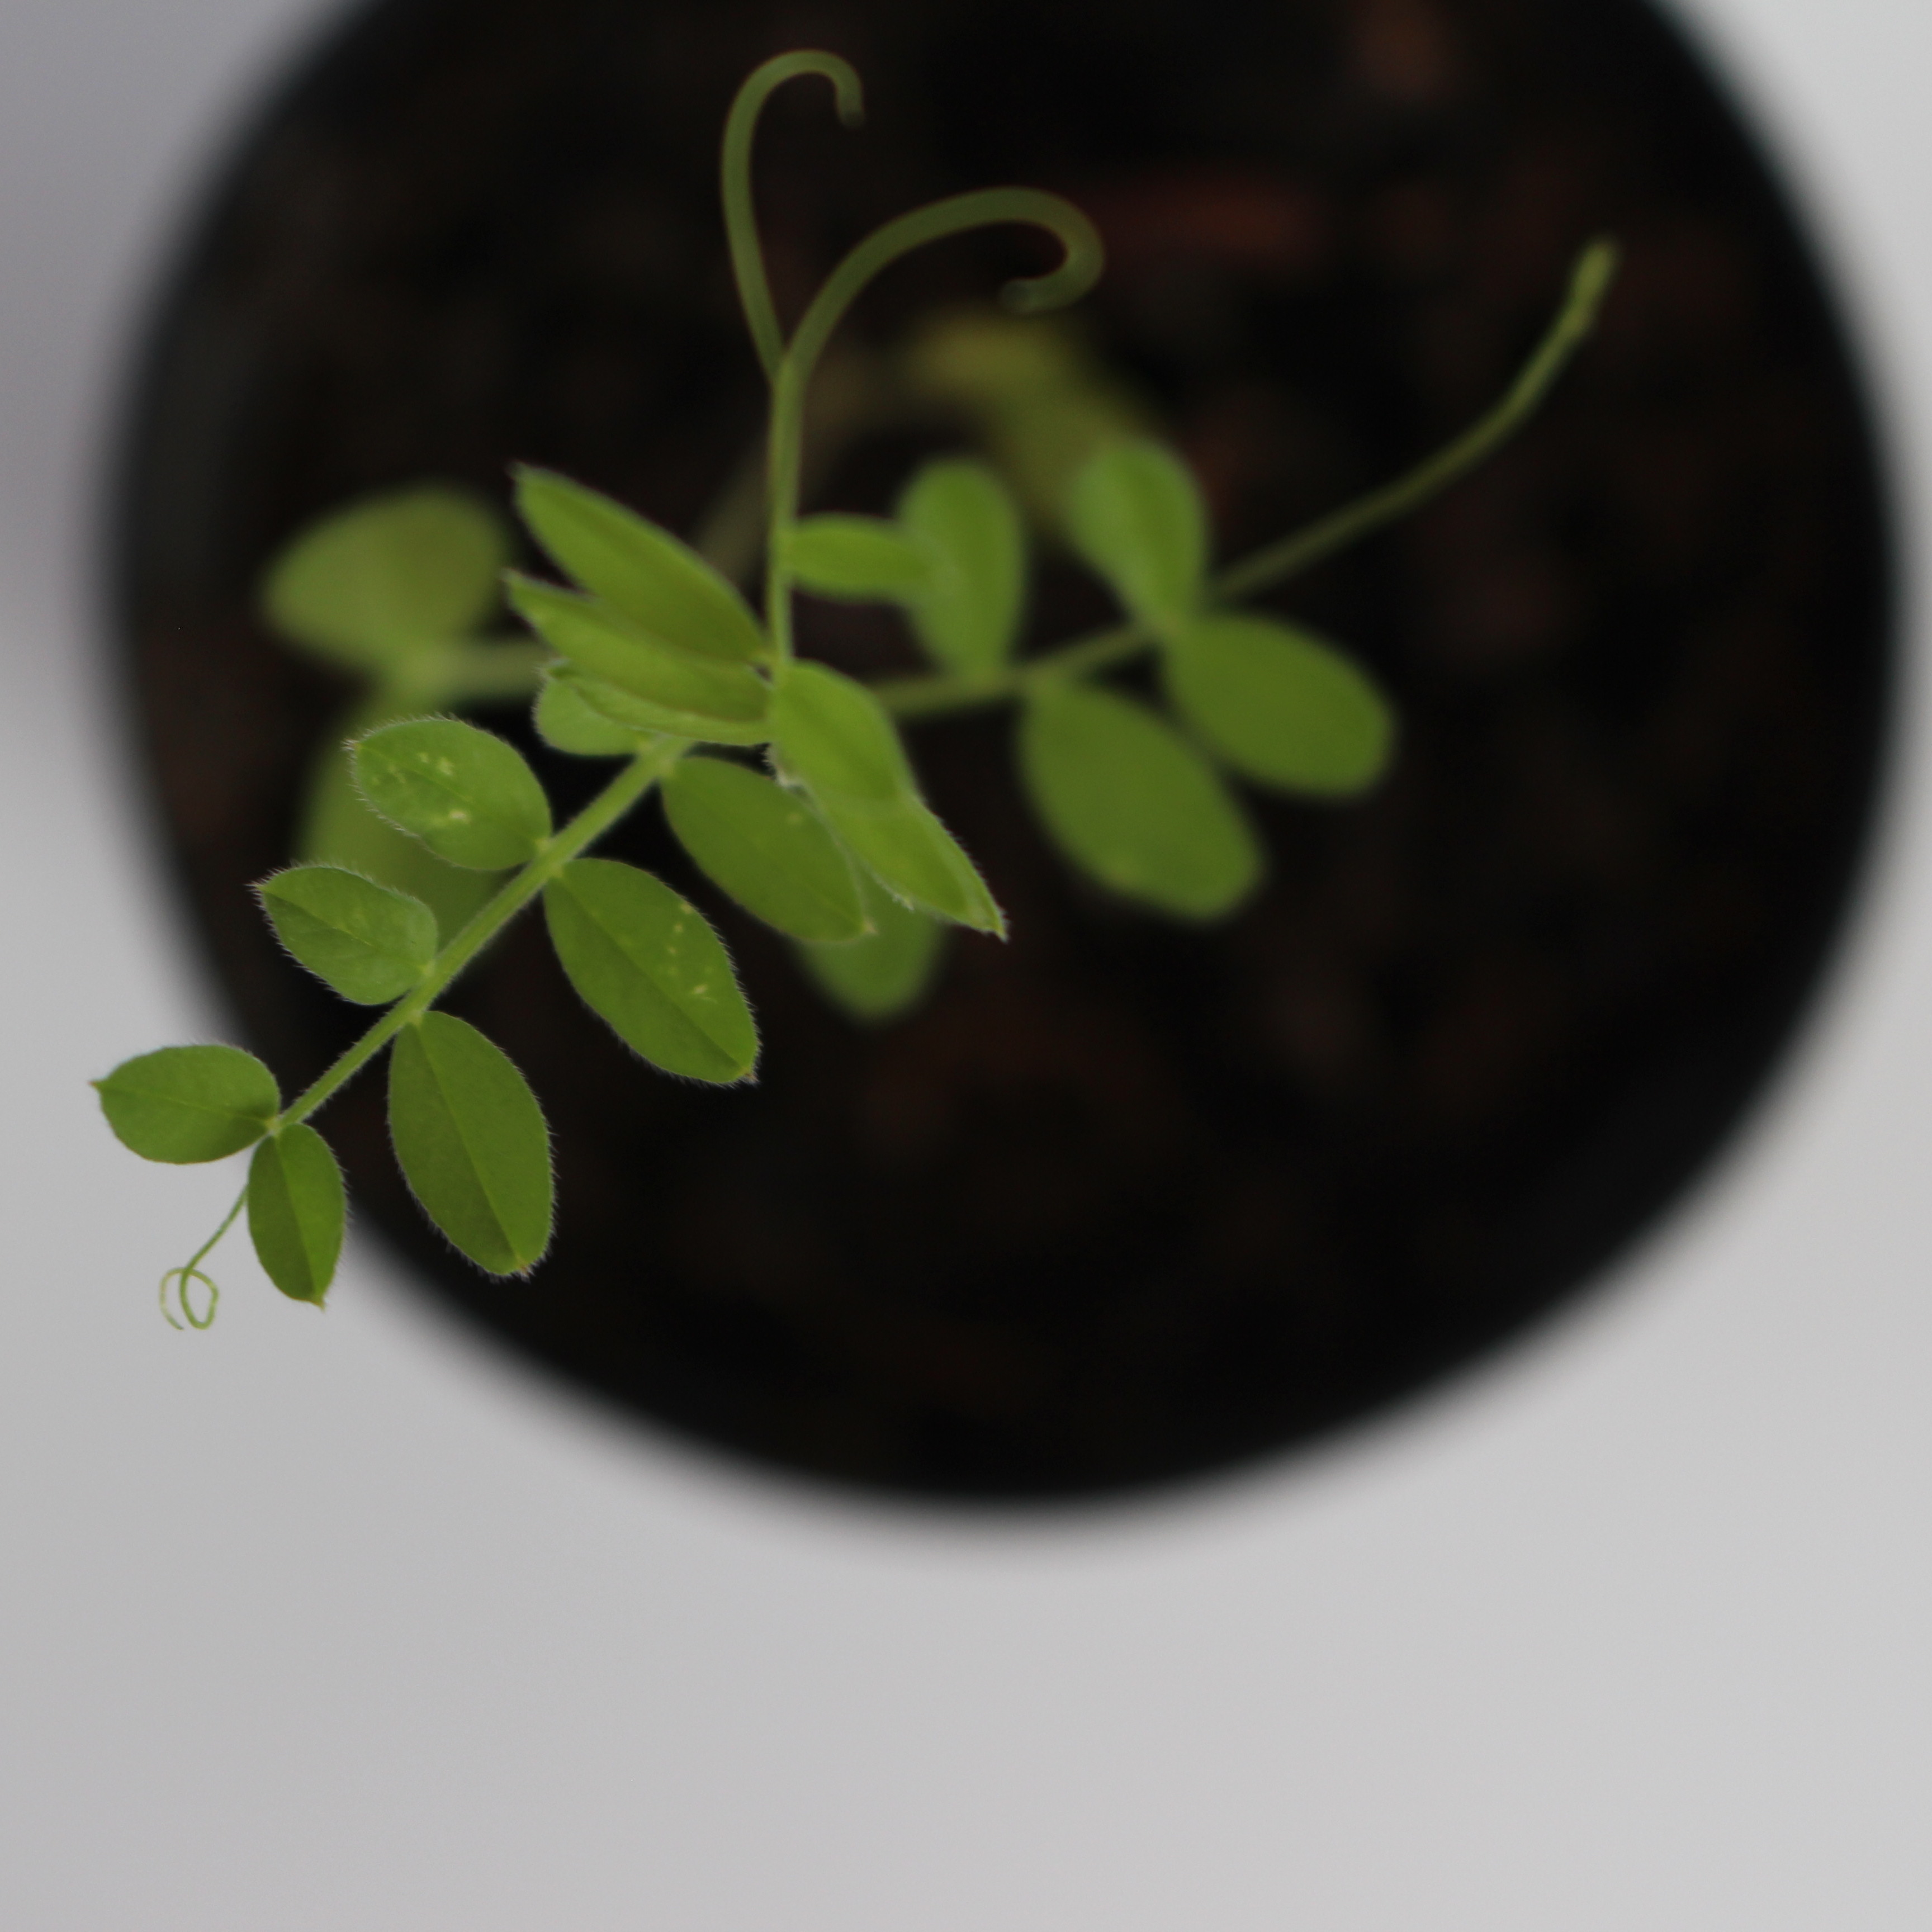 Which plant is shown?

Vicia sativa
